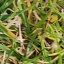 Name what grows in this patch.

grass
